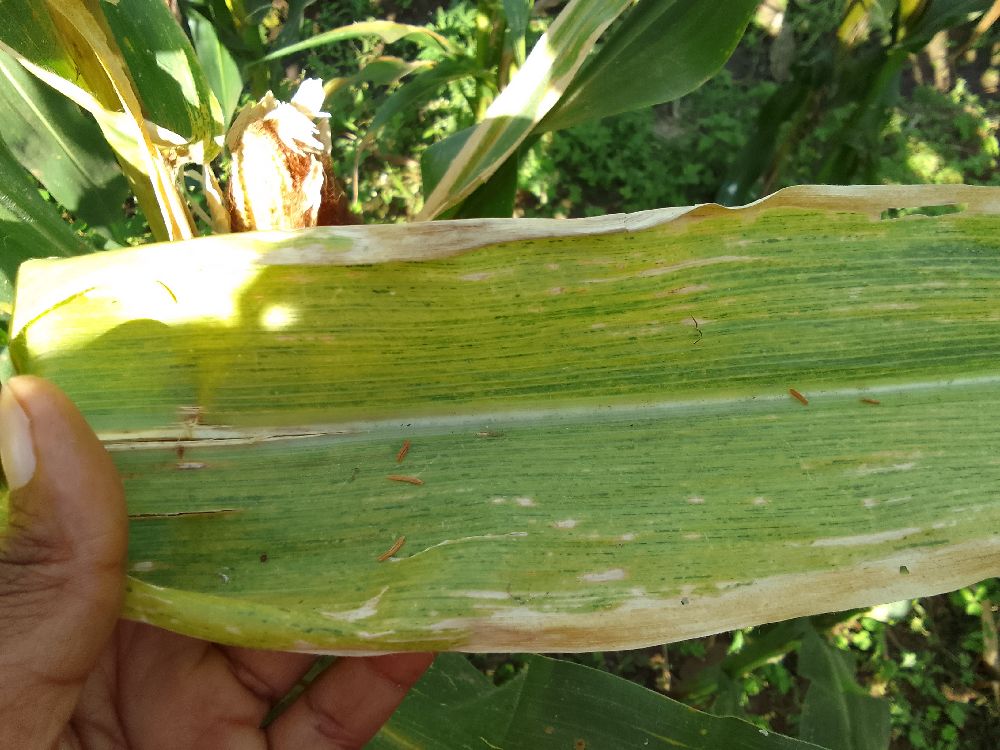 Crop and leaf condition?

maize, maize lethal necrosis
